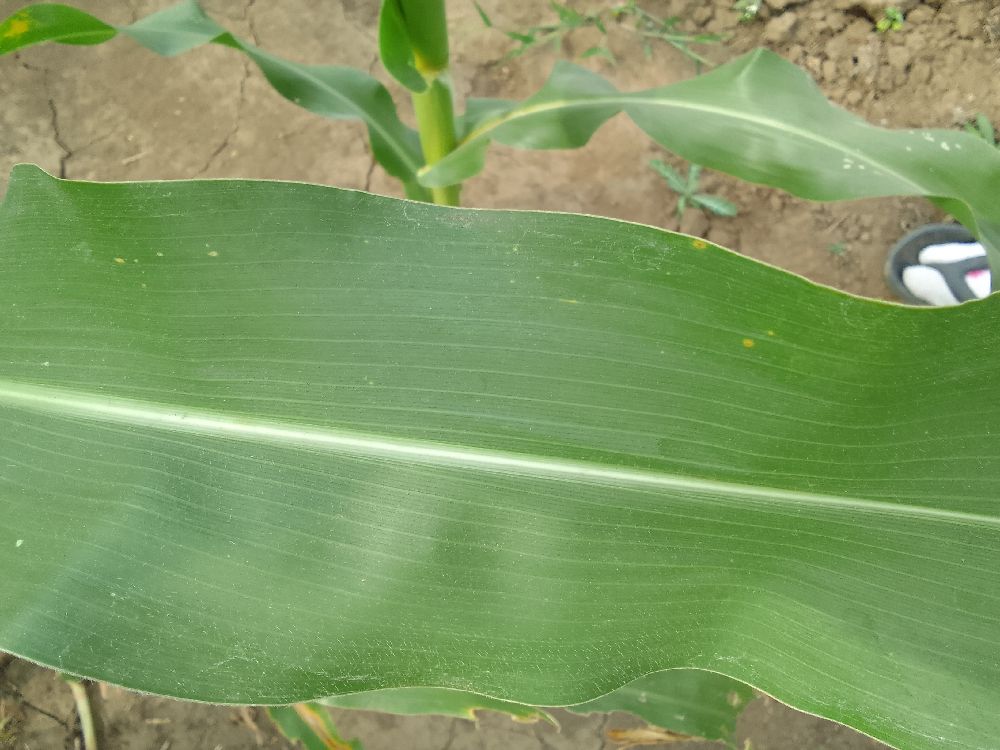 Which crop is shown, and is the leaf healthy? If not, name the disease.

maize, healthy
